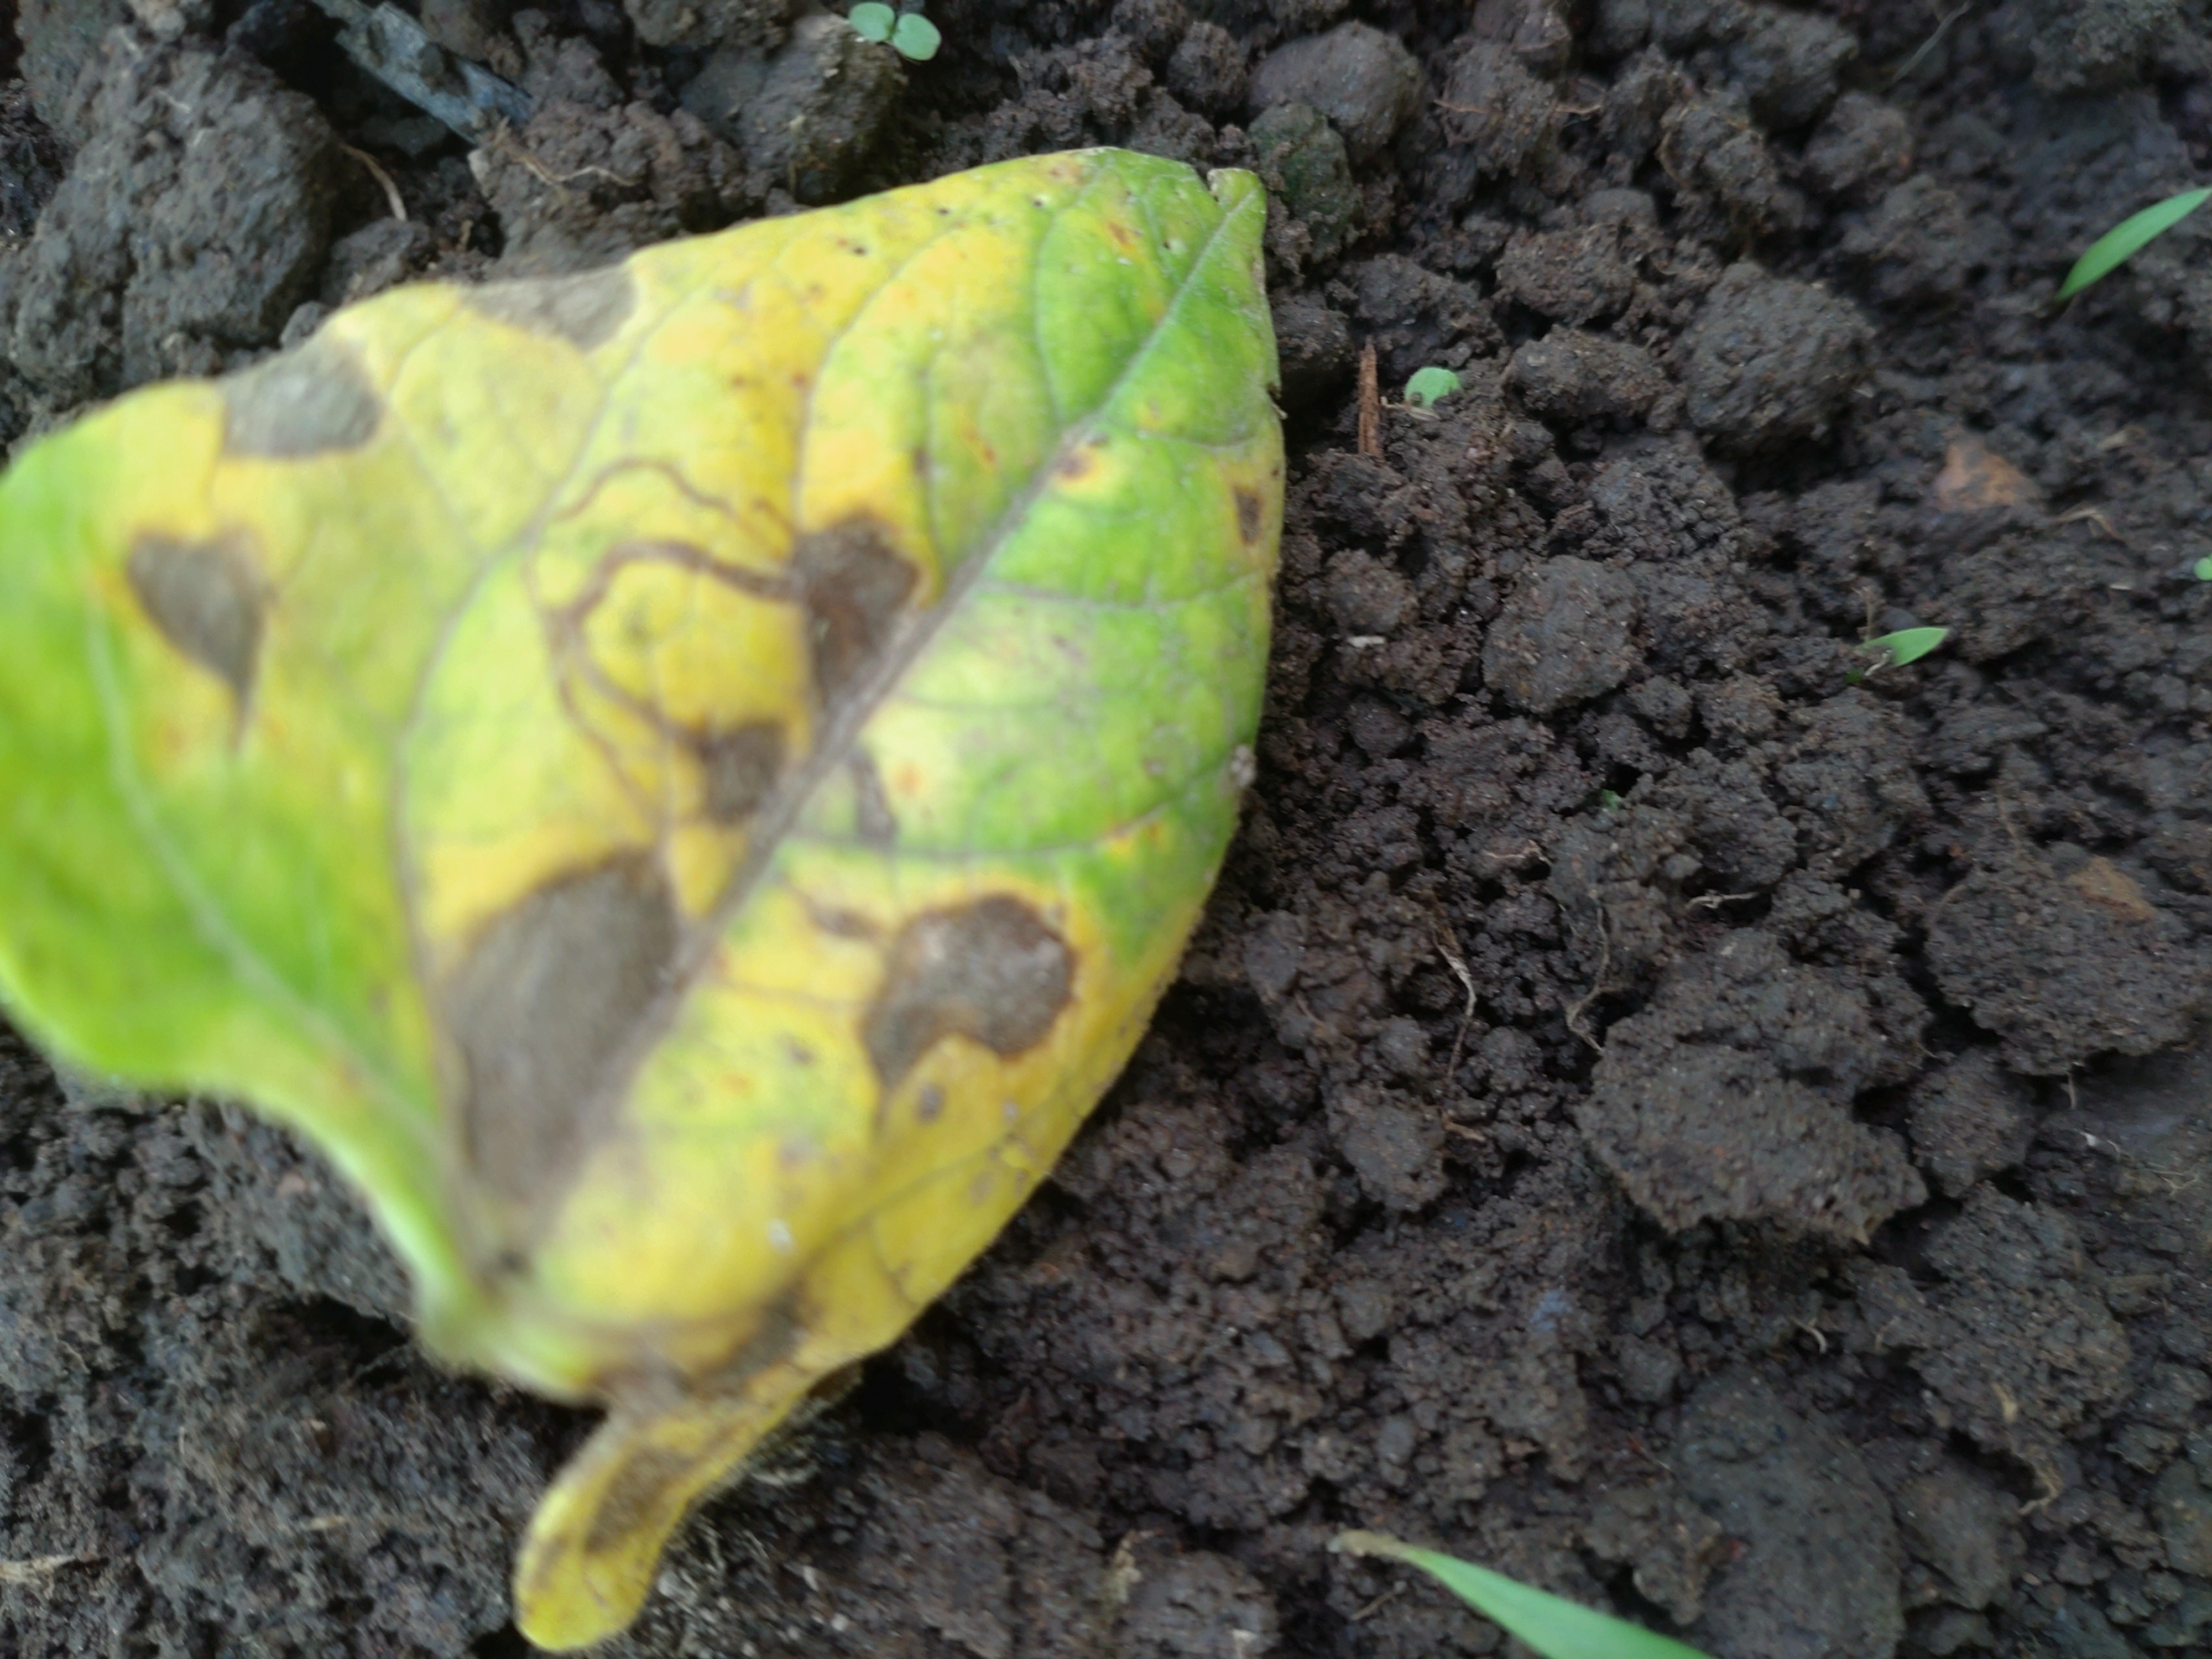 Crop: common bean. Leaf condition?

anthracnose
